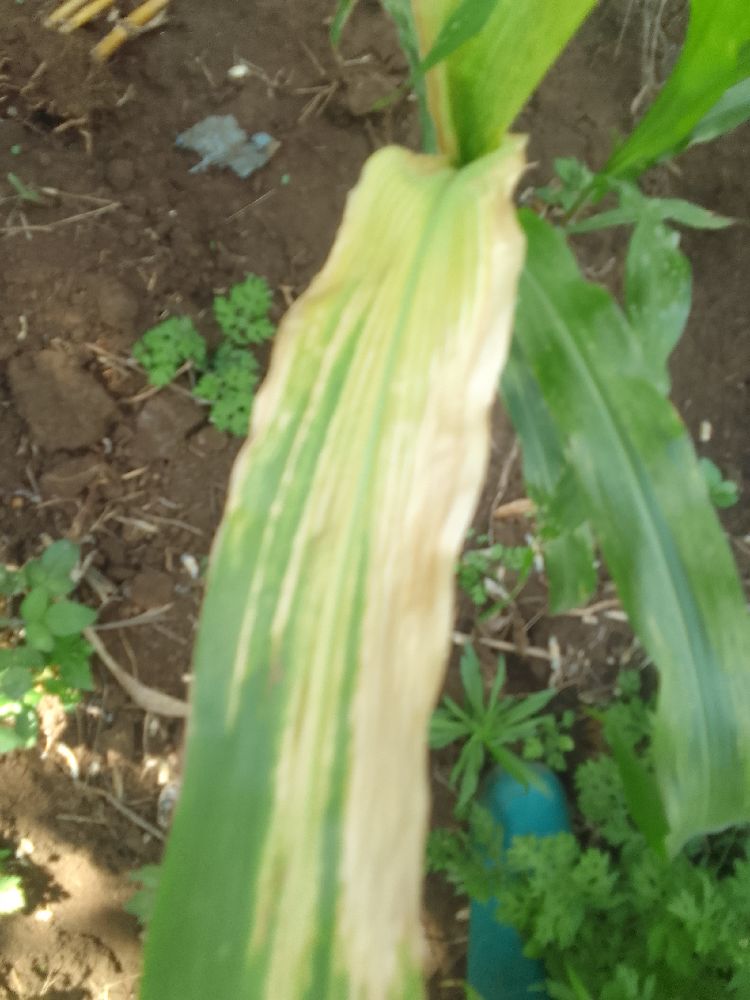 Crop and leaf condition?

maize, maize lethal necrosis
